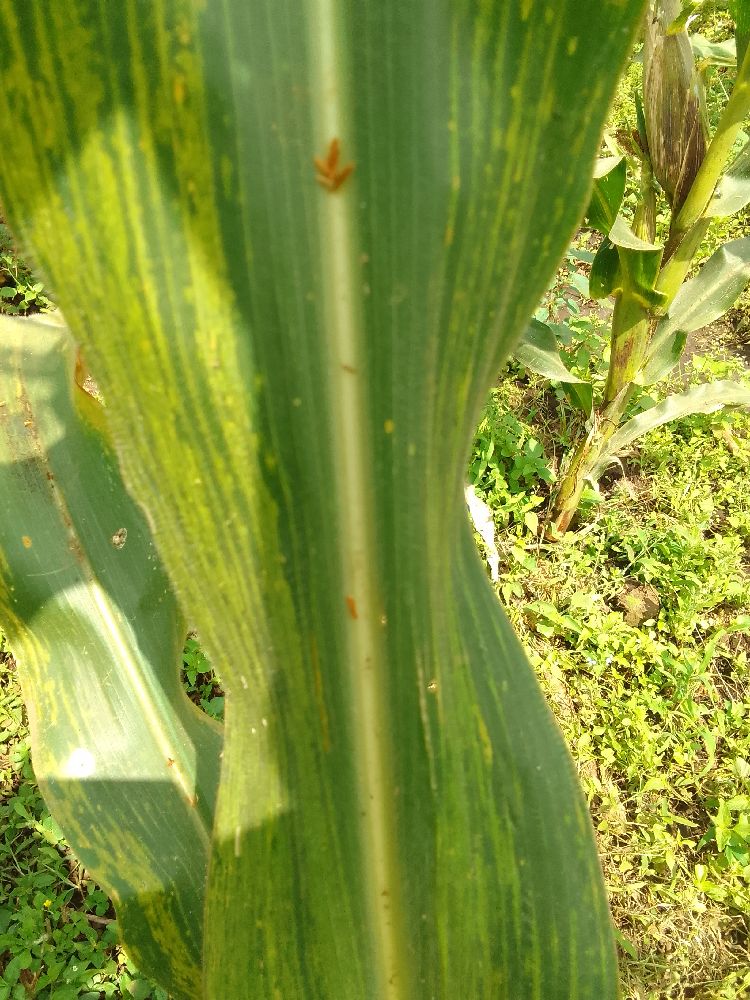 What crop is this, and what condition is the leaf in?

maize, maize lethal necrosis
